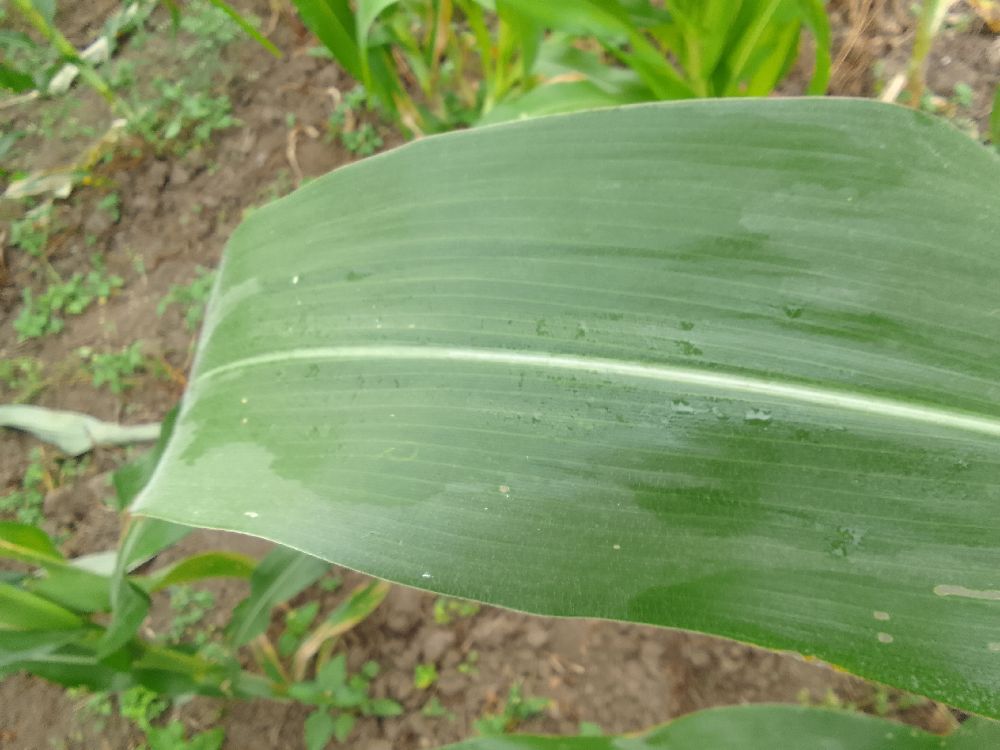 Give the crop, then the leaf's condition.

maize, healthy
